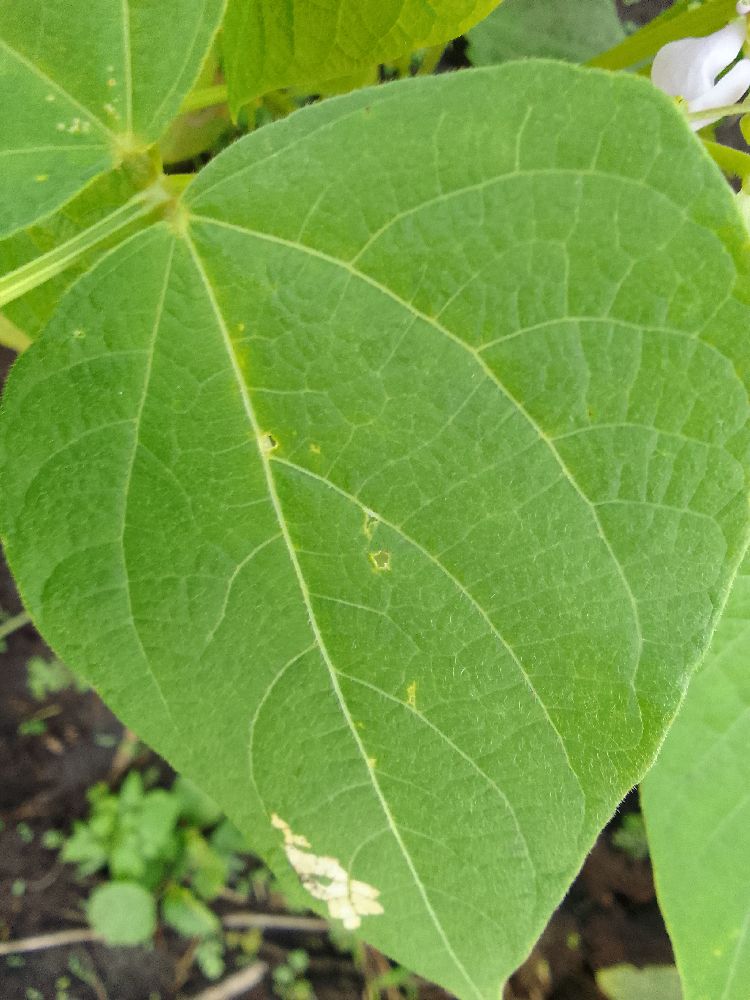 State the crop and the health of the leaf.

common bean, healthy
